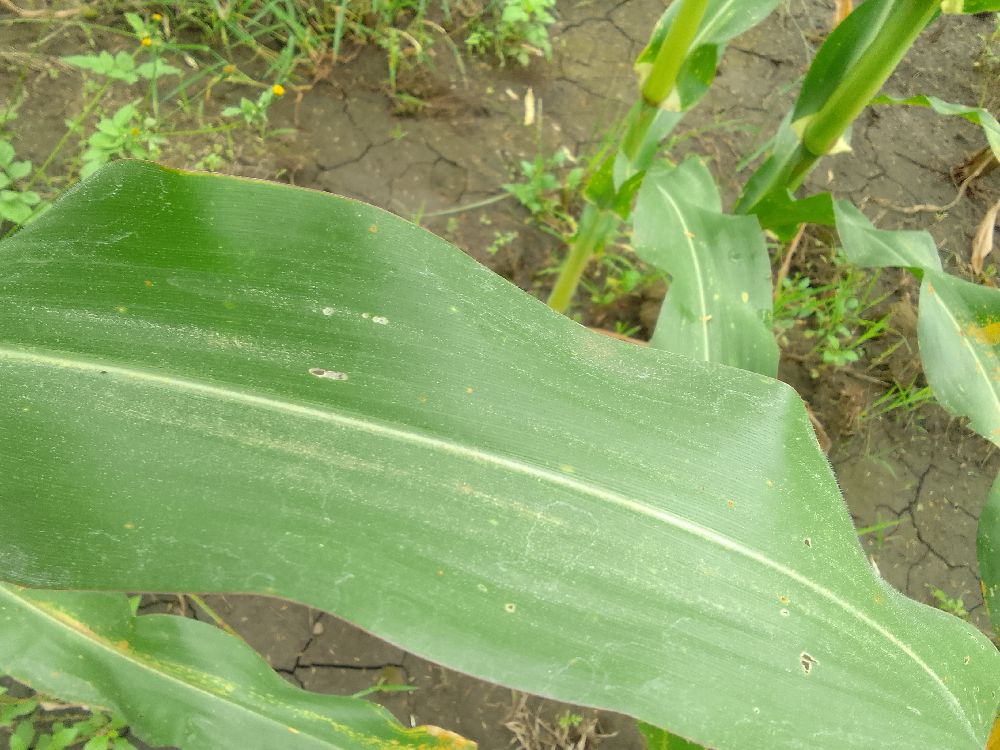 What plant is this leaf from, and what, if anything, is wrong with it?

maize, healthy
